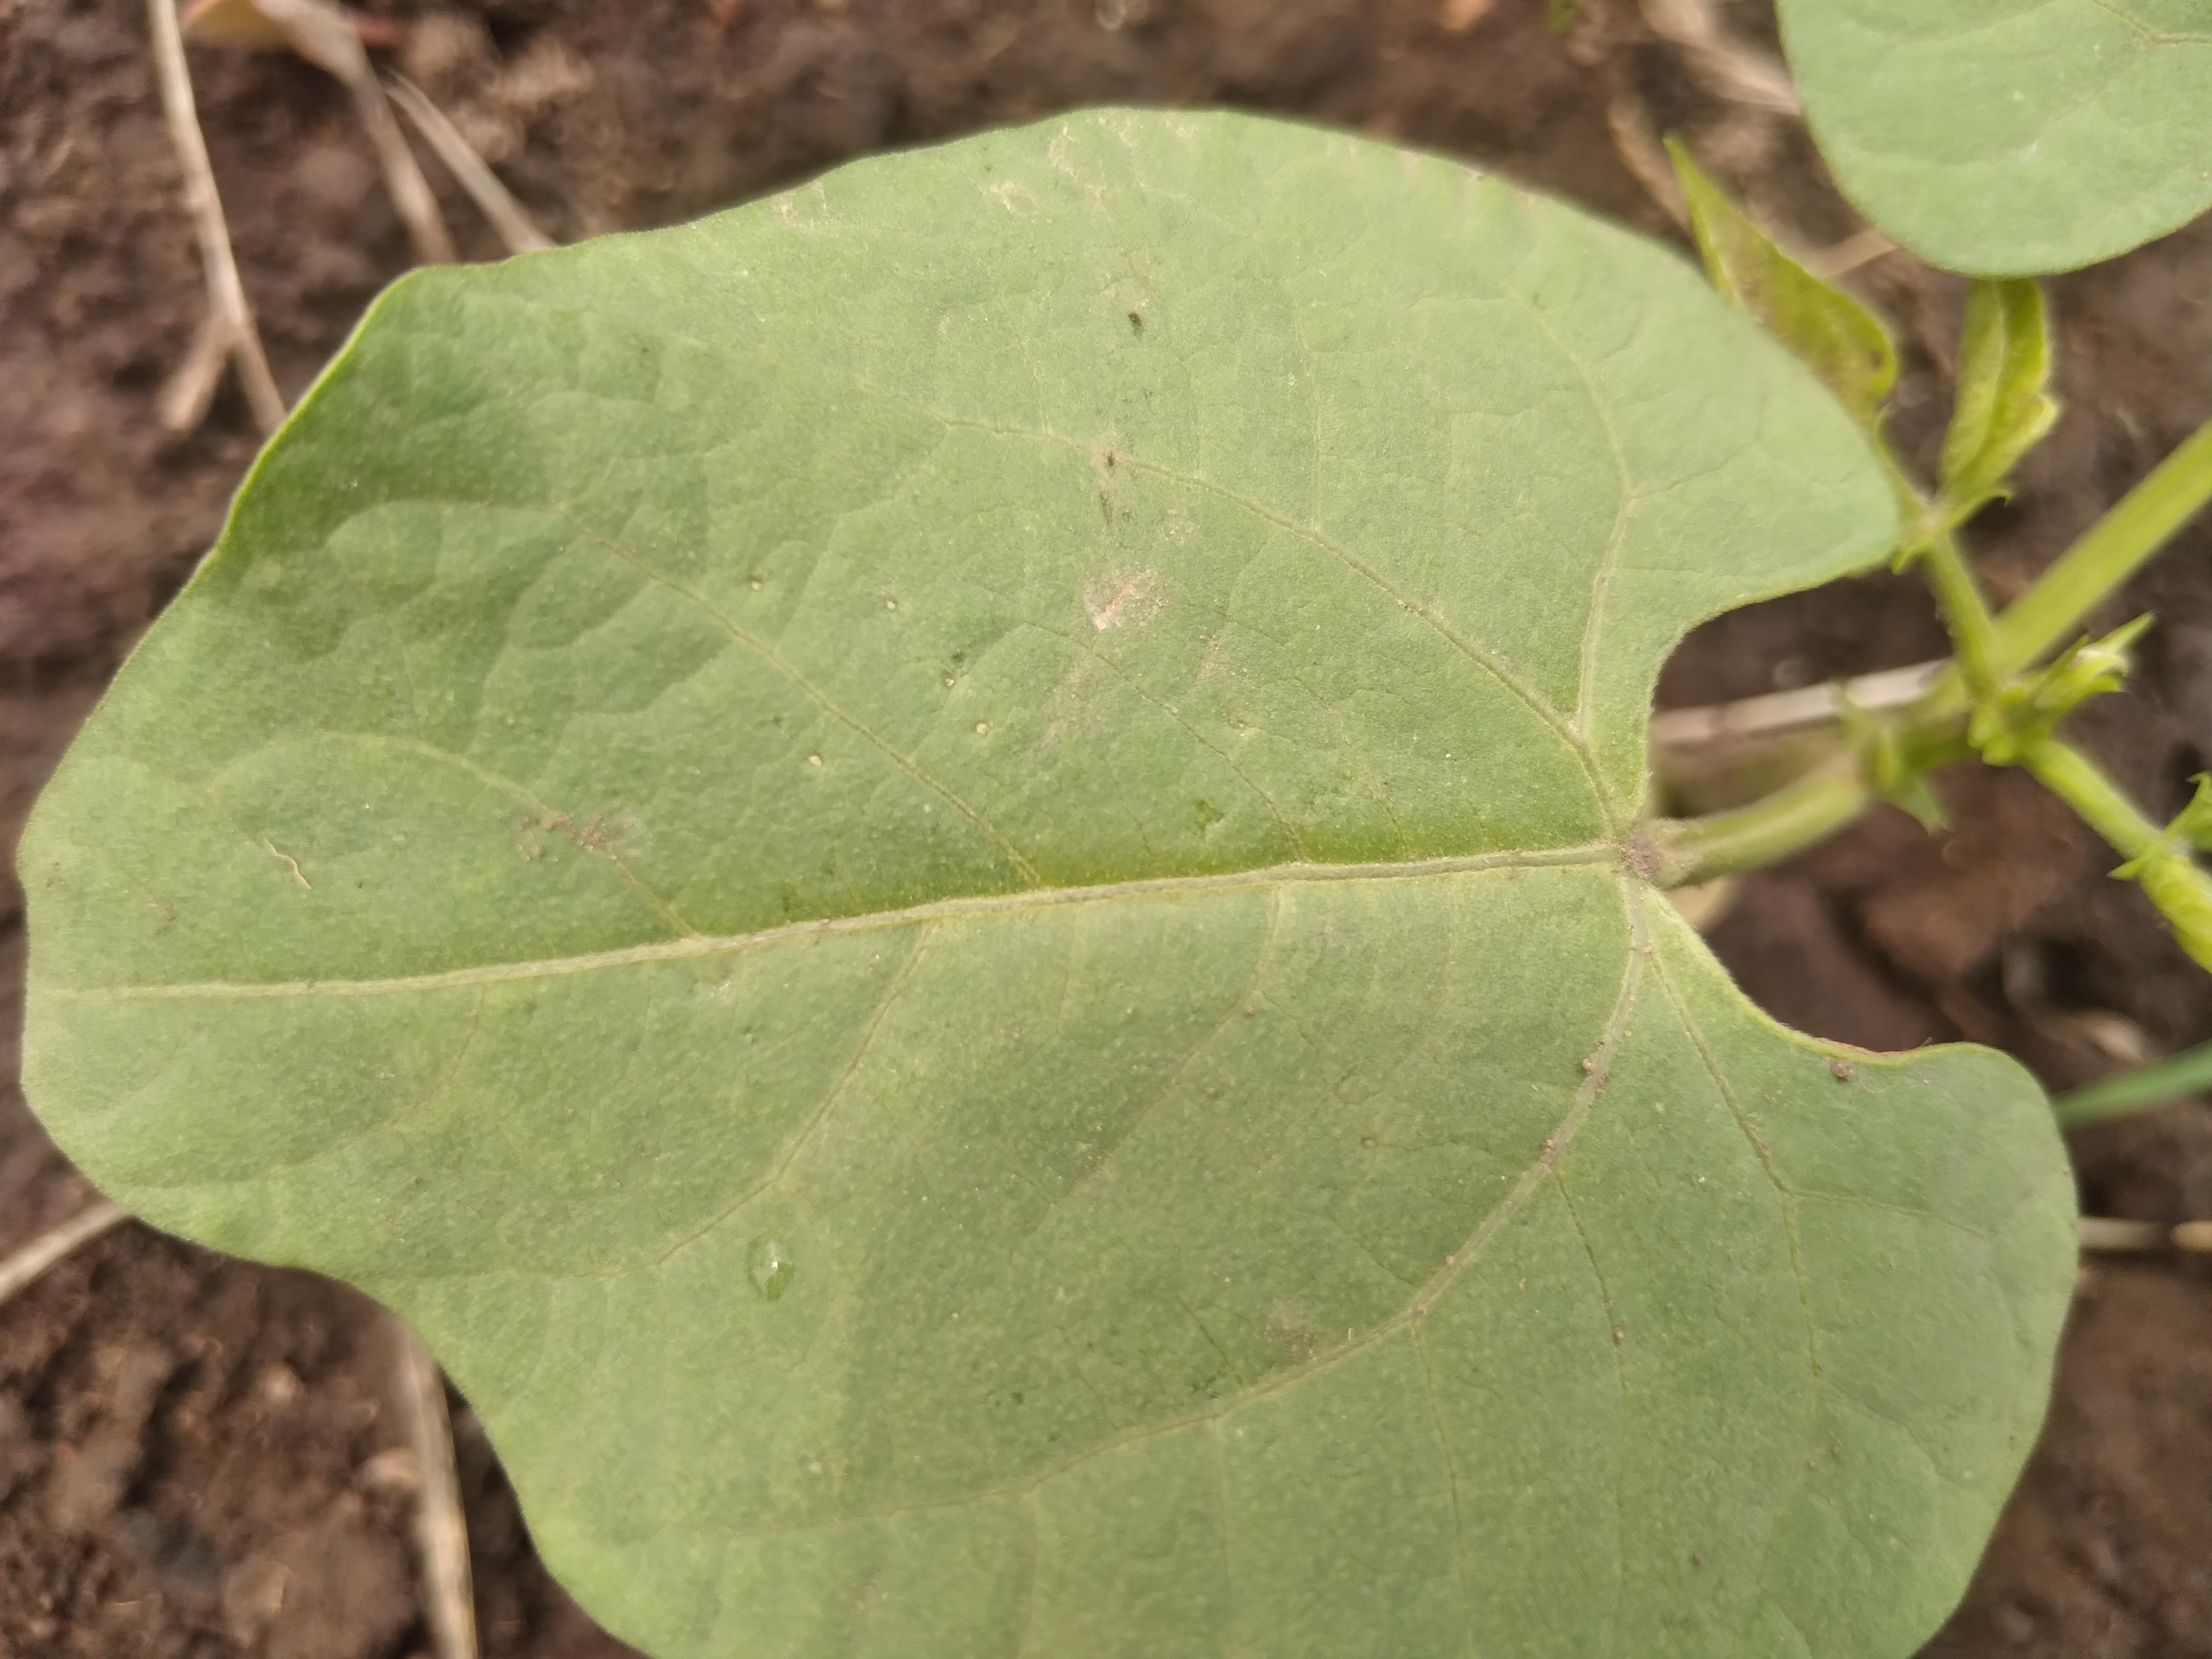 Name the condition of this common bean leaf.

healthy
